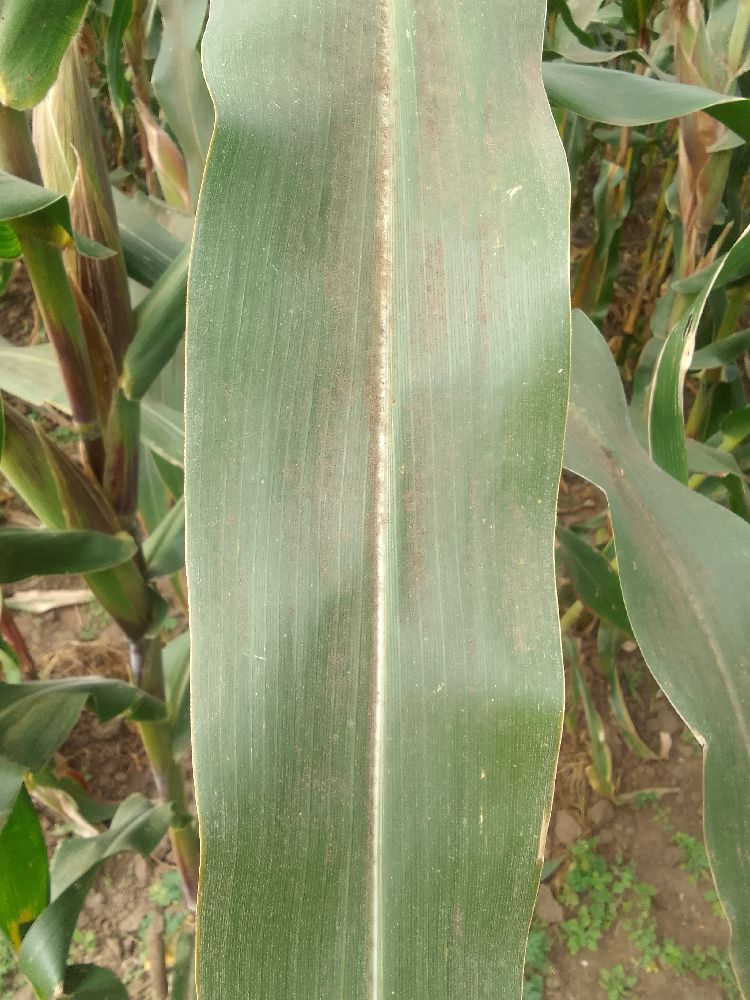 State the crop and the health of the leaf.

maize, healthy
